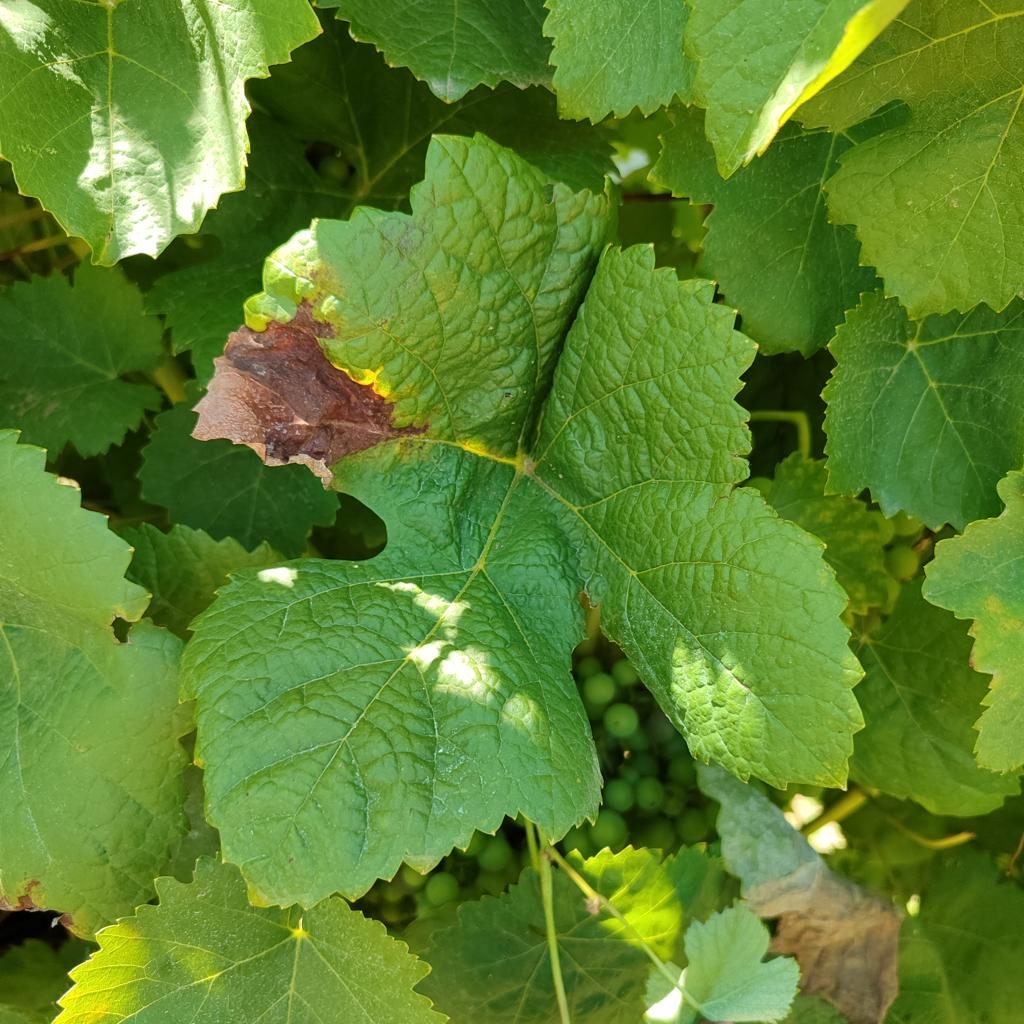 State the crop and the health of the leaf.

grapevine, downy mildew
